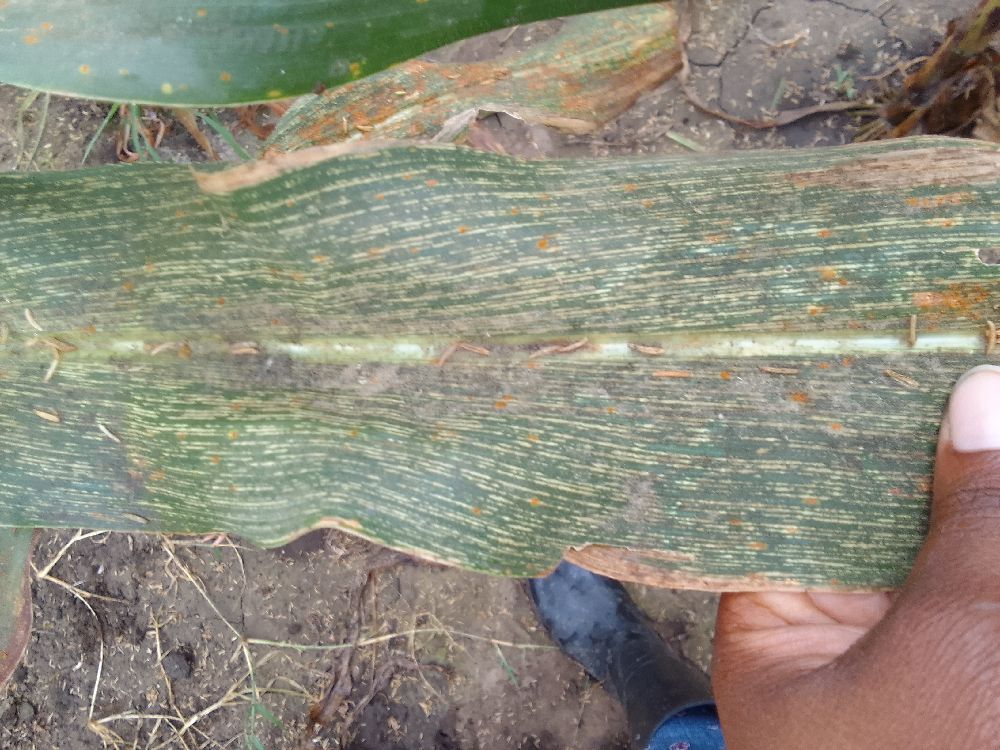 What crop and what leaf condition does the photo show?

maize, maize streak virus
